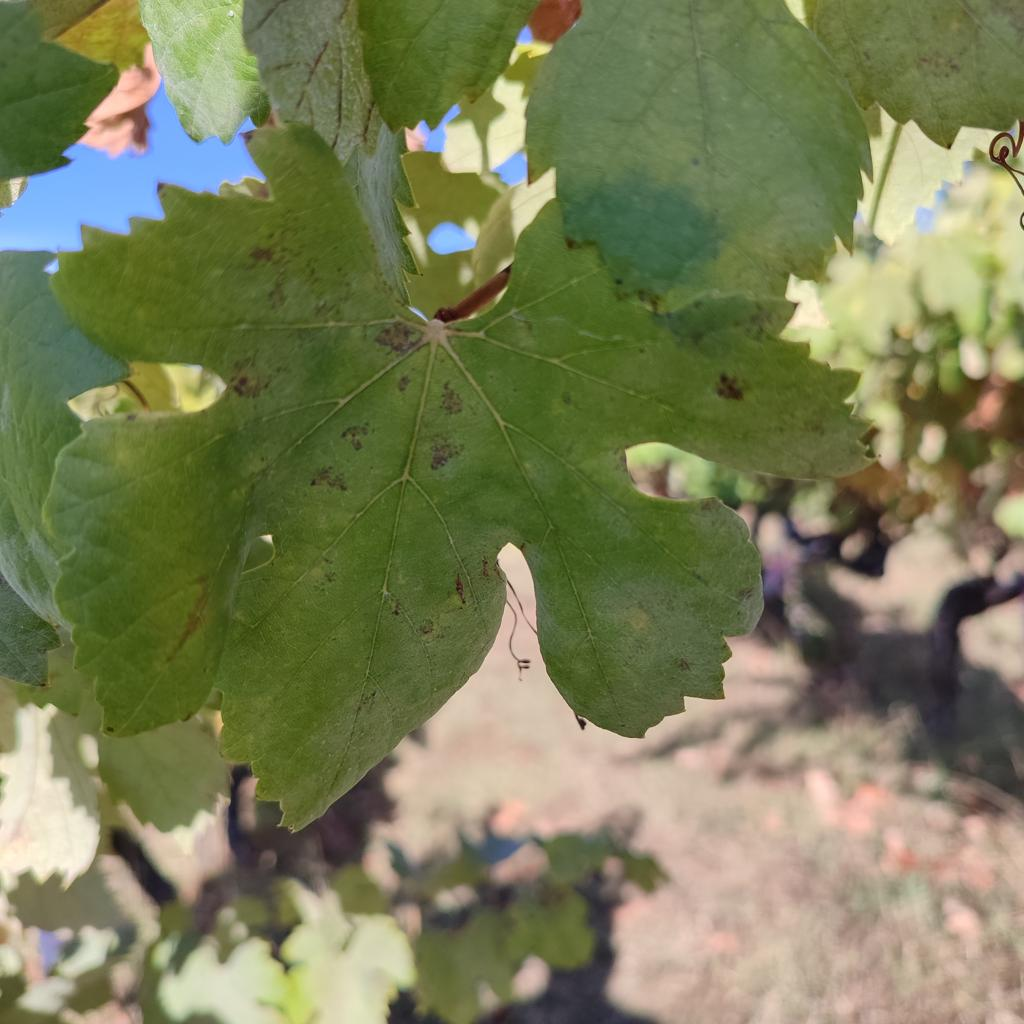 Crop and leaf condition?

grapevine, powdery mildew
